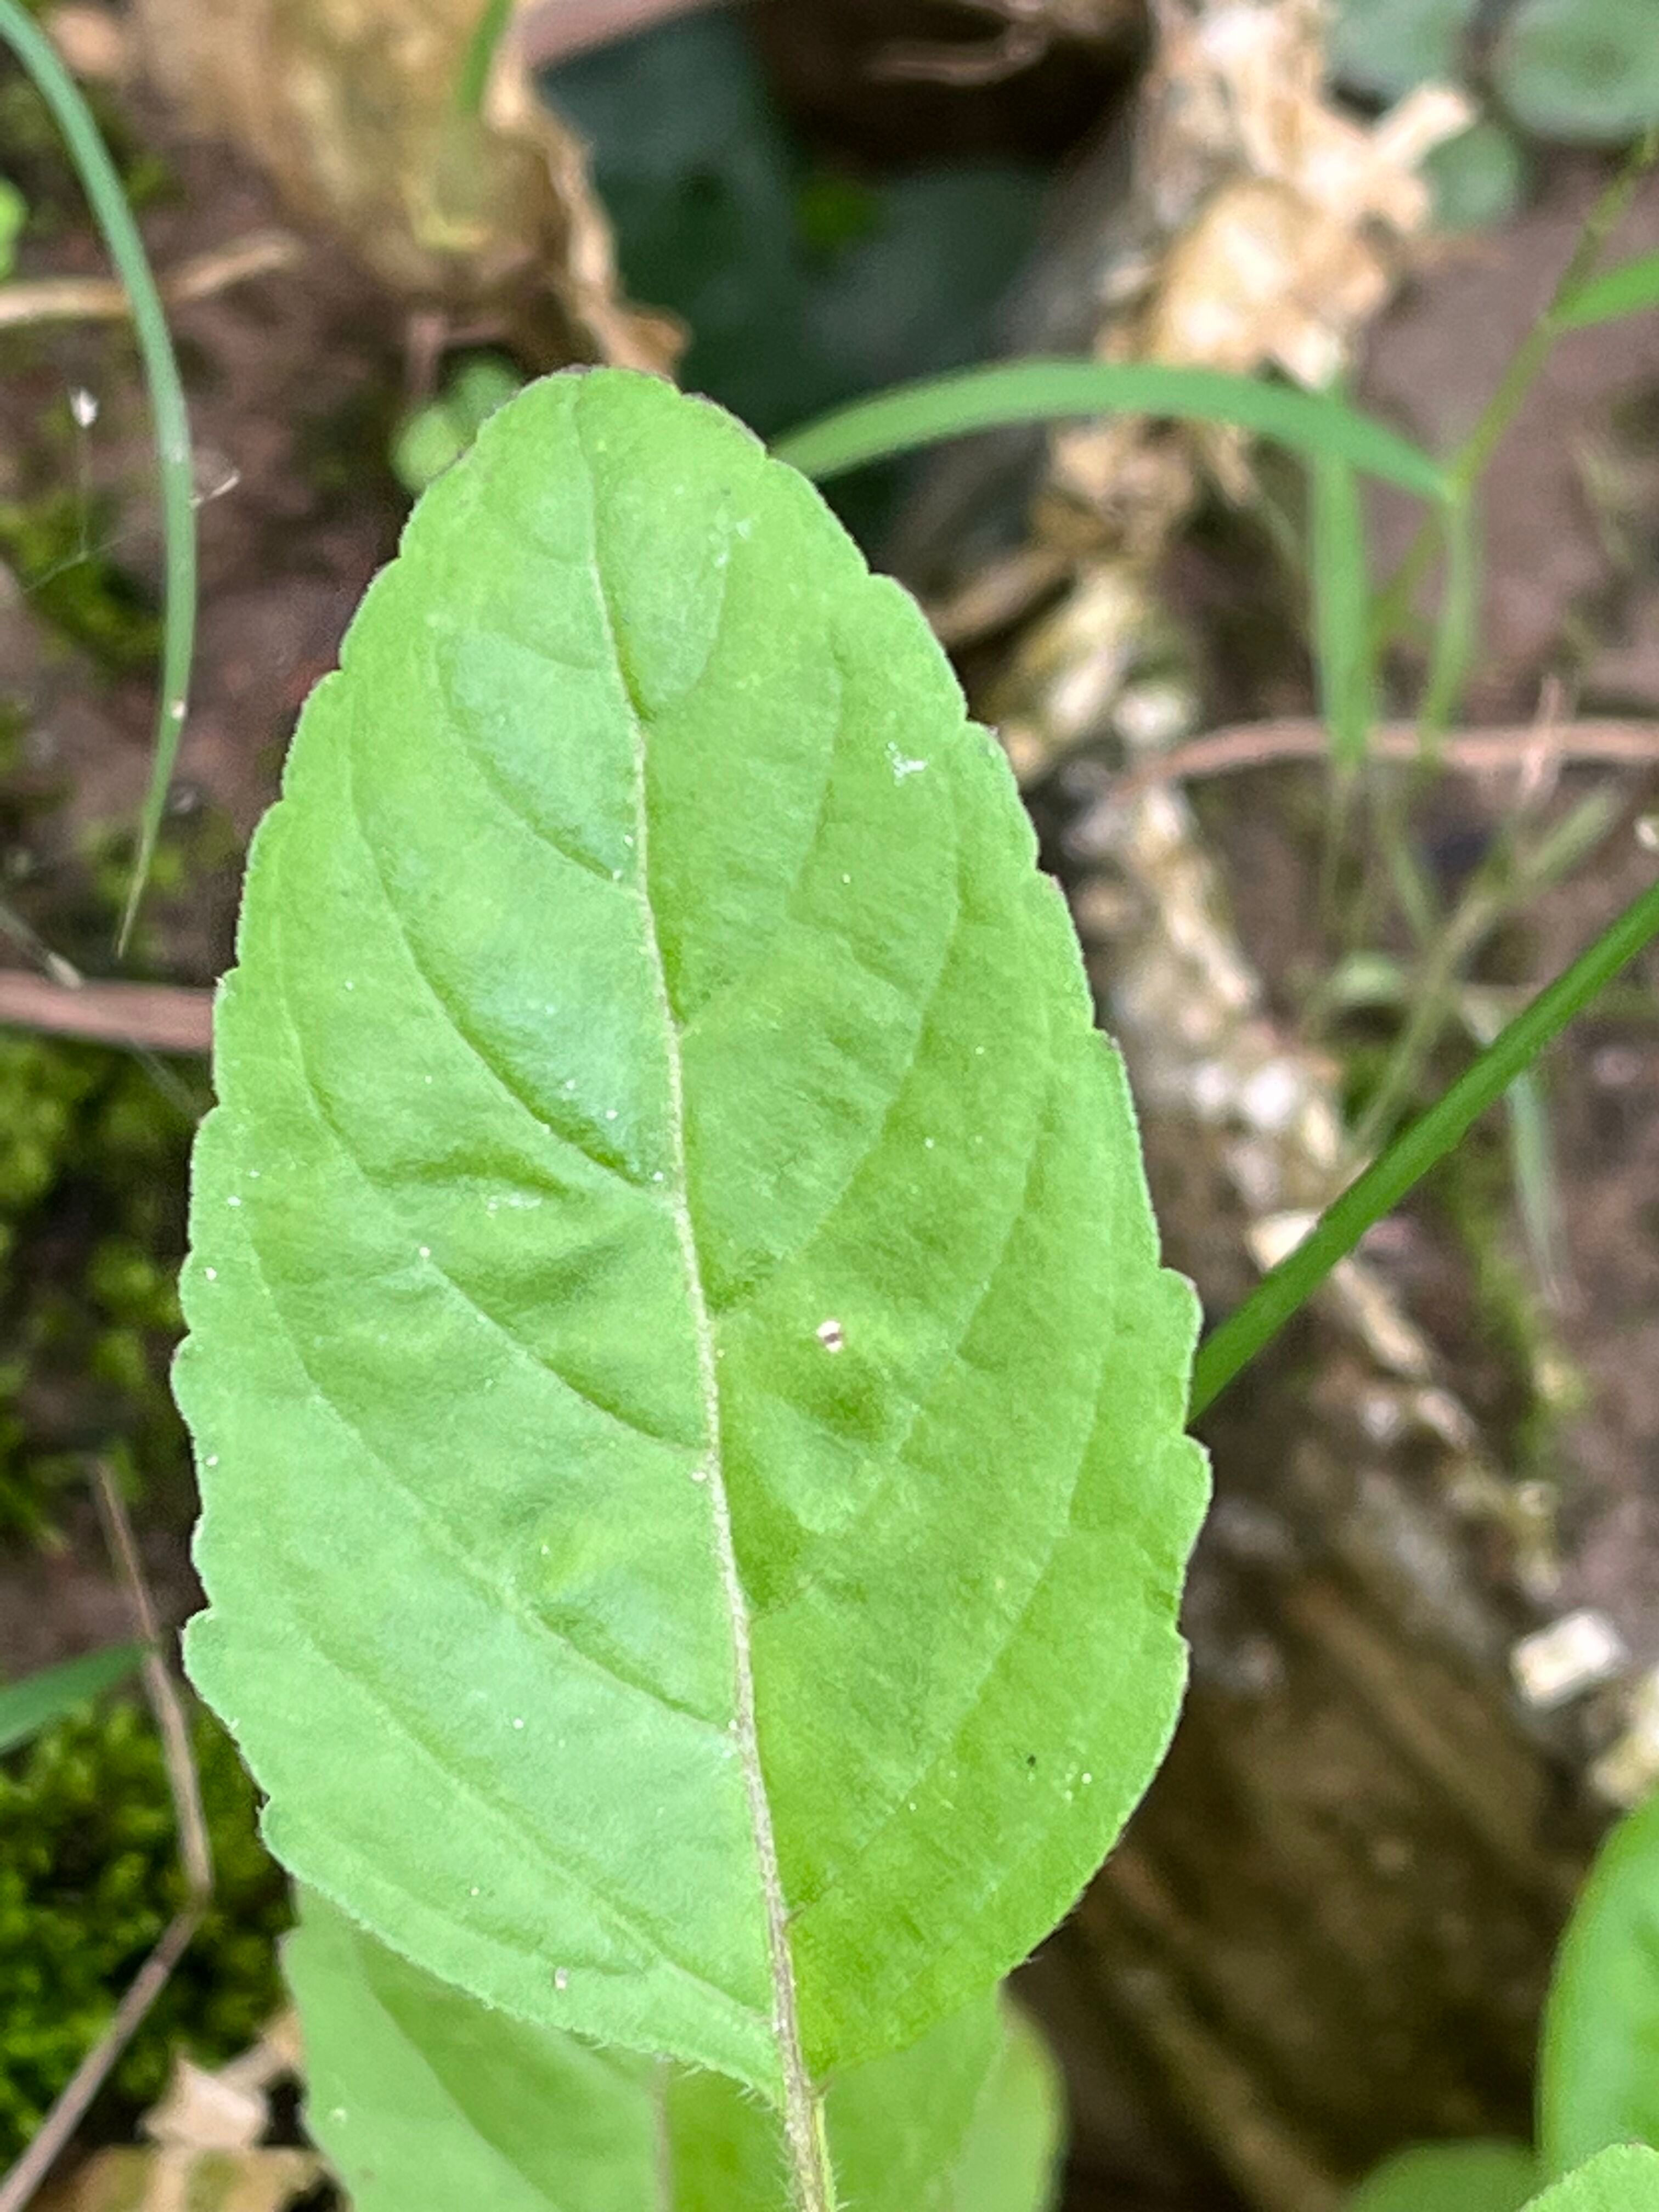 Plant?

tulshi
